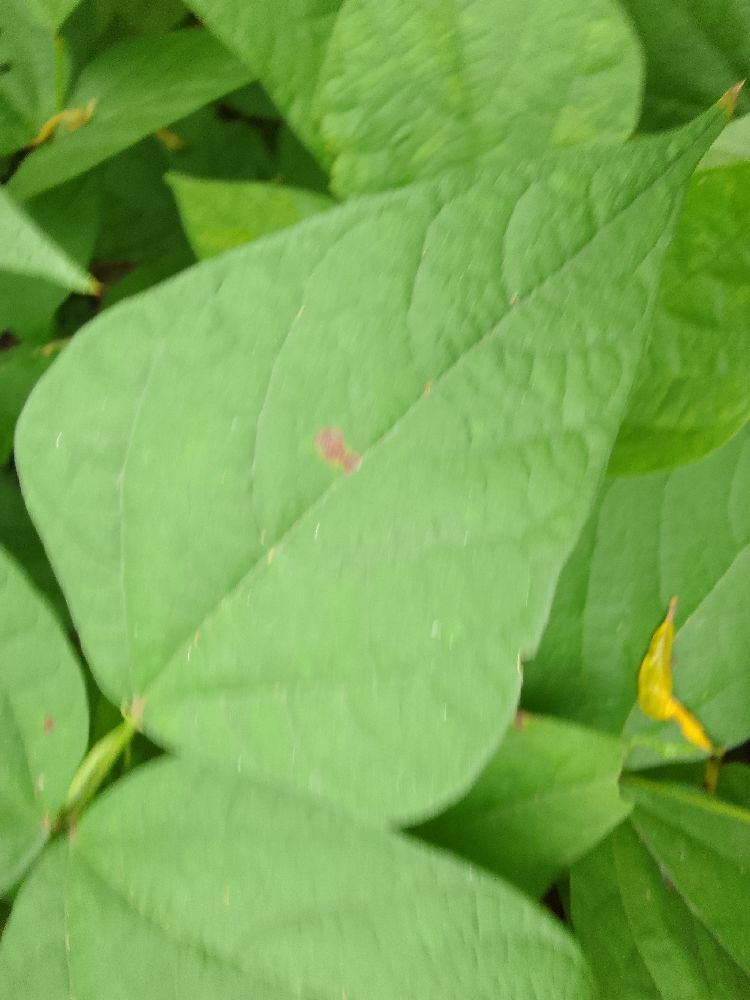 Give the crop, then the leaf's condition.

common bean, healthy
